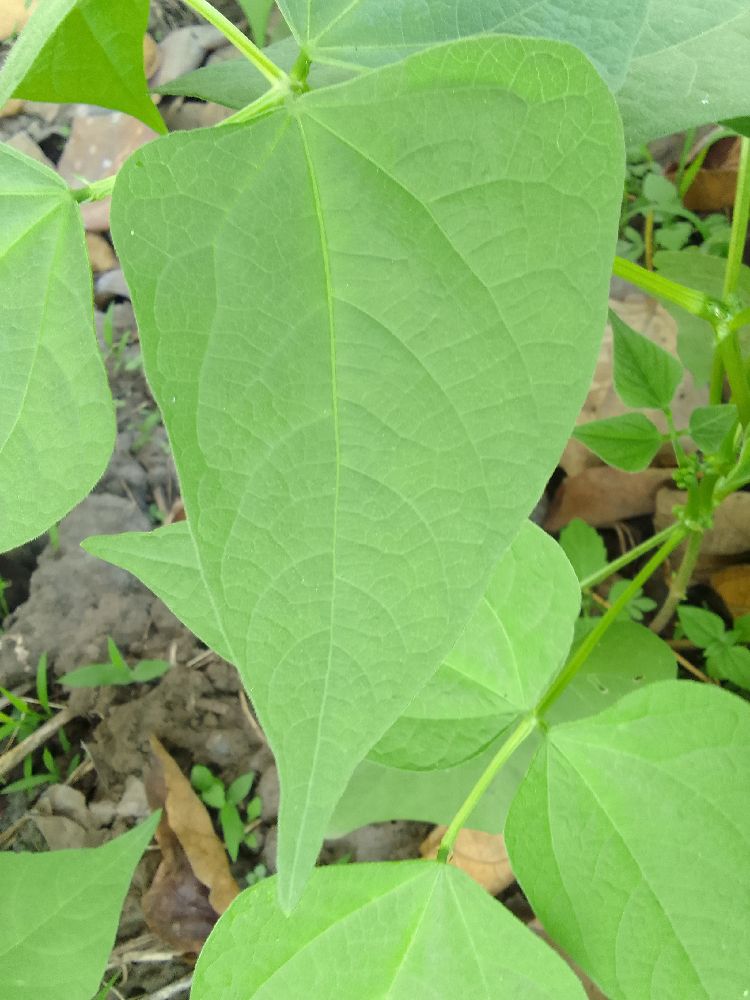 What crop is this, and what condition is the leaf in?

common bean, healthy
